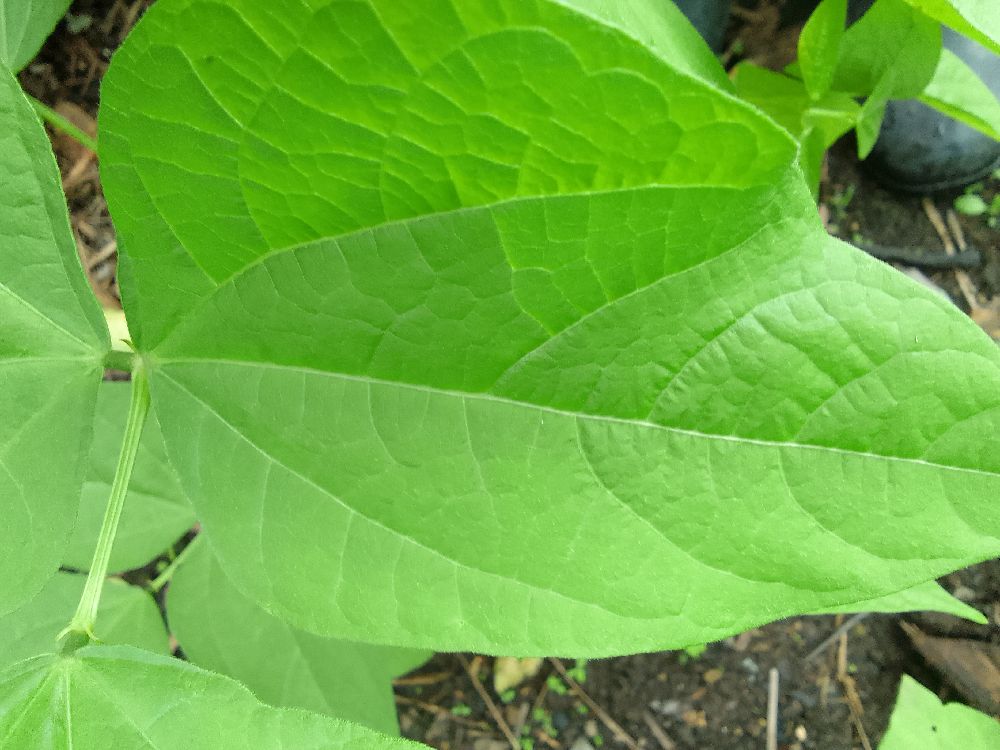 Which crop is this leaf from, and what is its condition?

common bean, healthy
